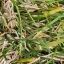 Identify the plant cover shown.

grass
